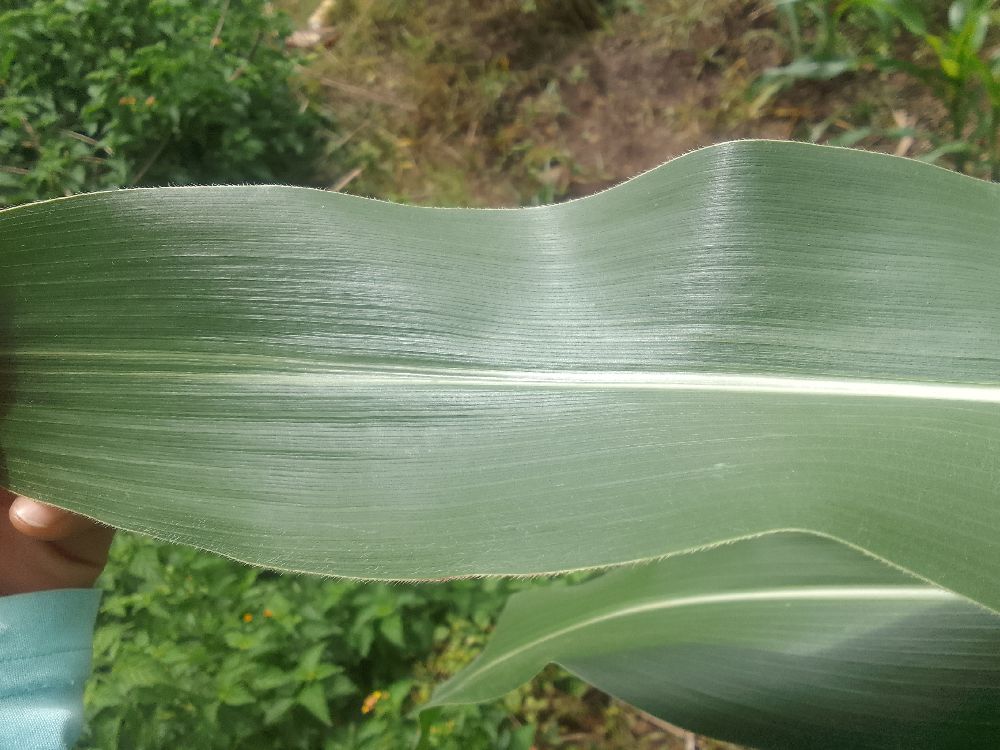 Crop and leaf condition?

maize, healthy
